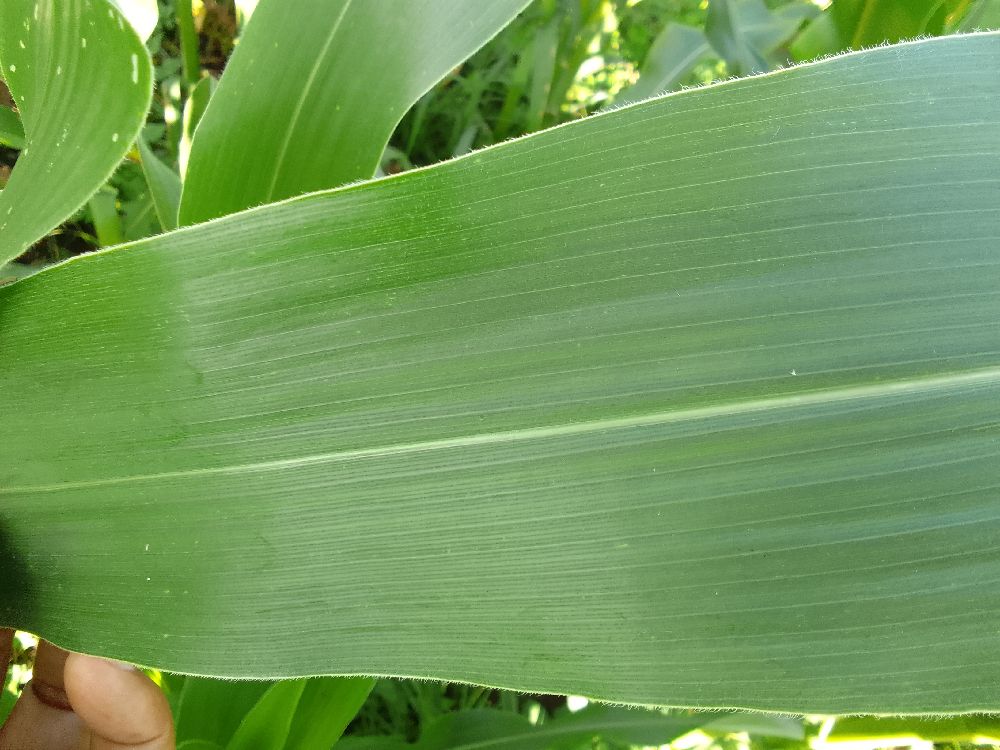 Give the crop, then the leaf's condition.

maize, healthy
